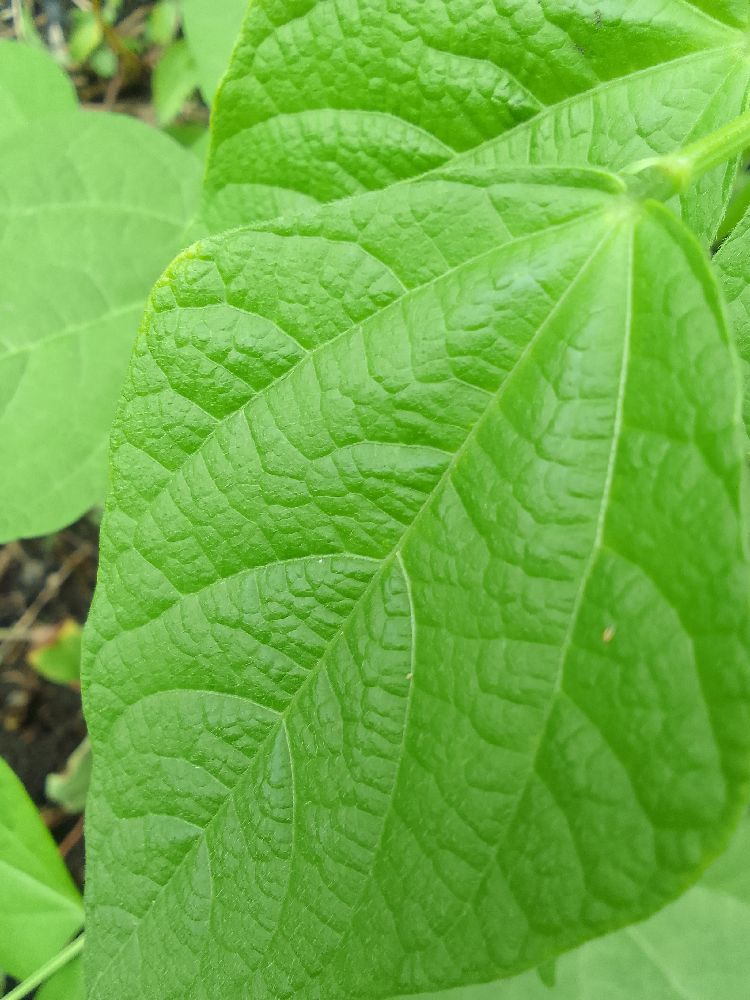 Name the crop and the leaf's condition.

common bean, healthy
